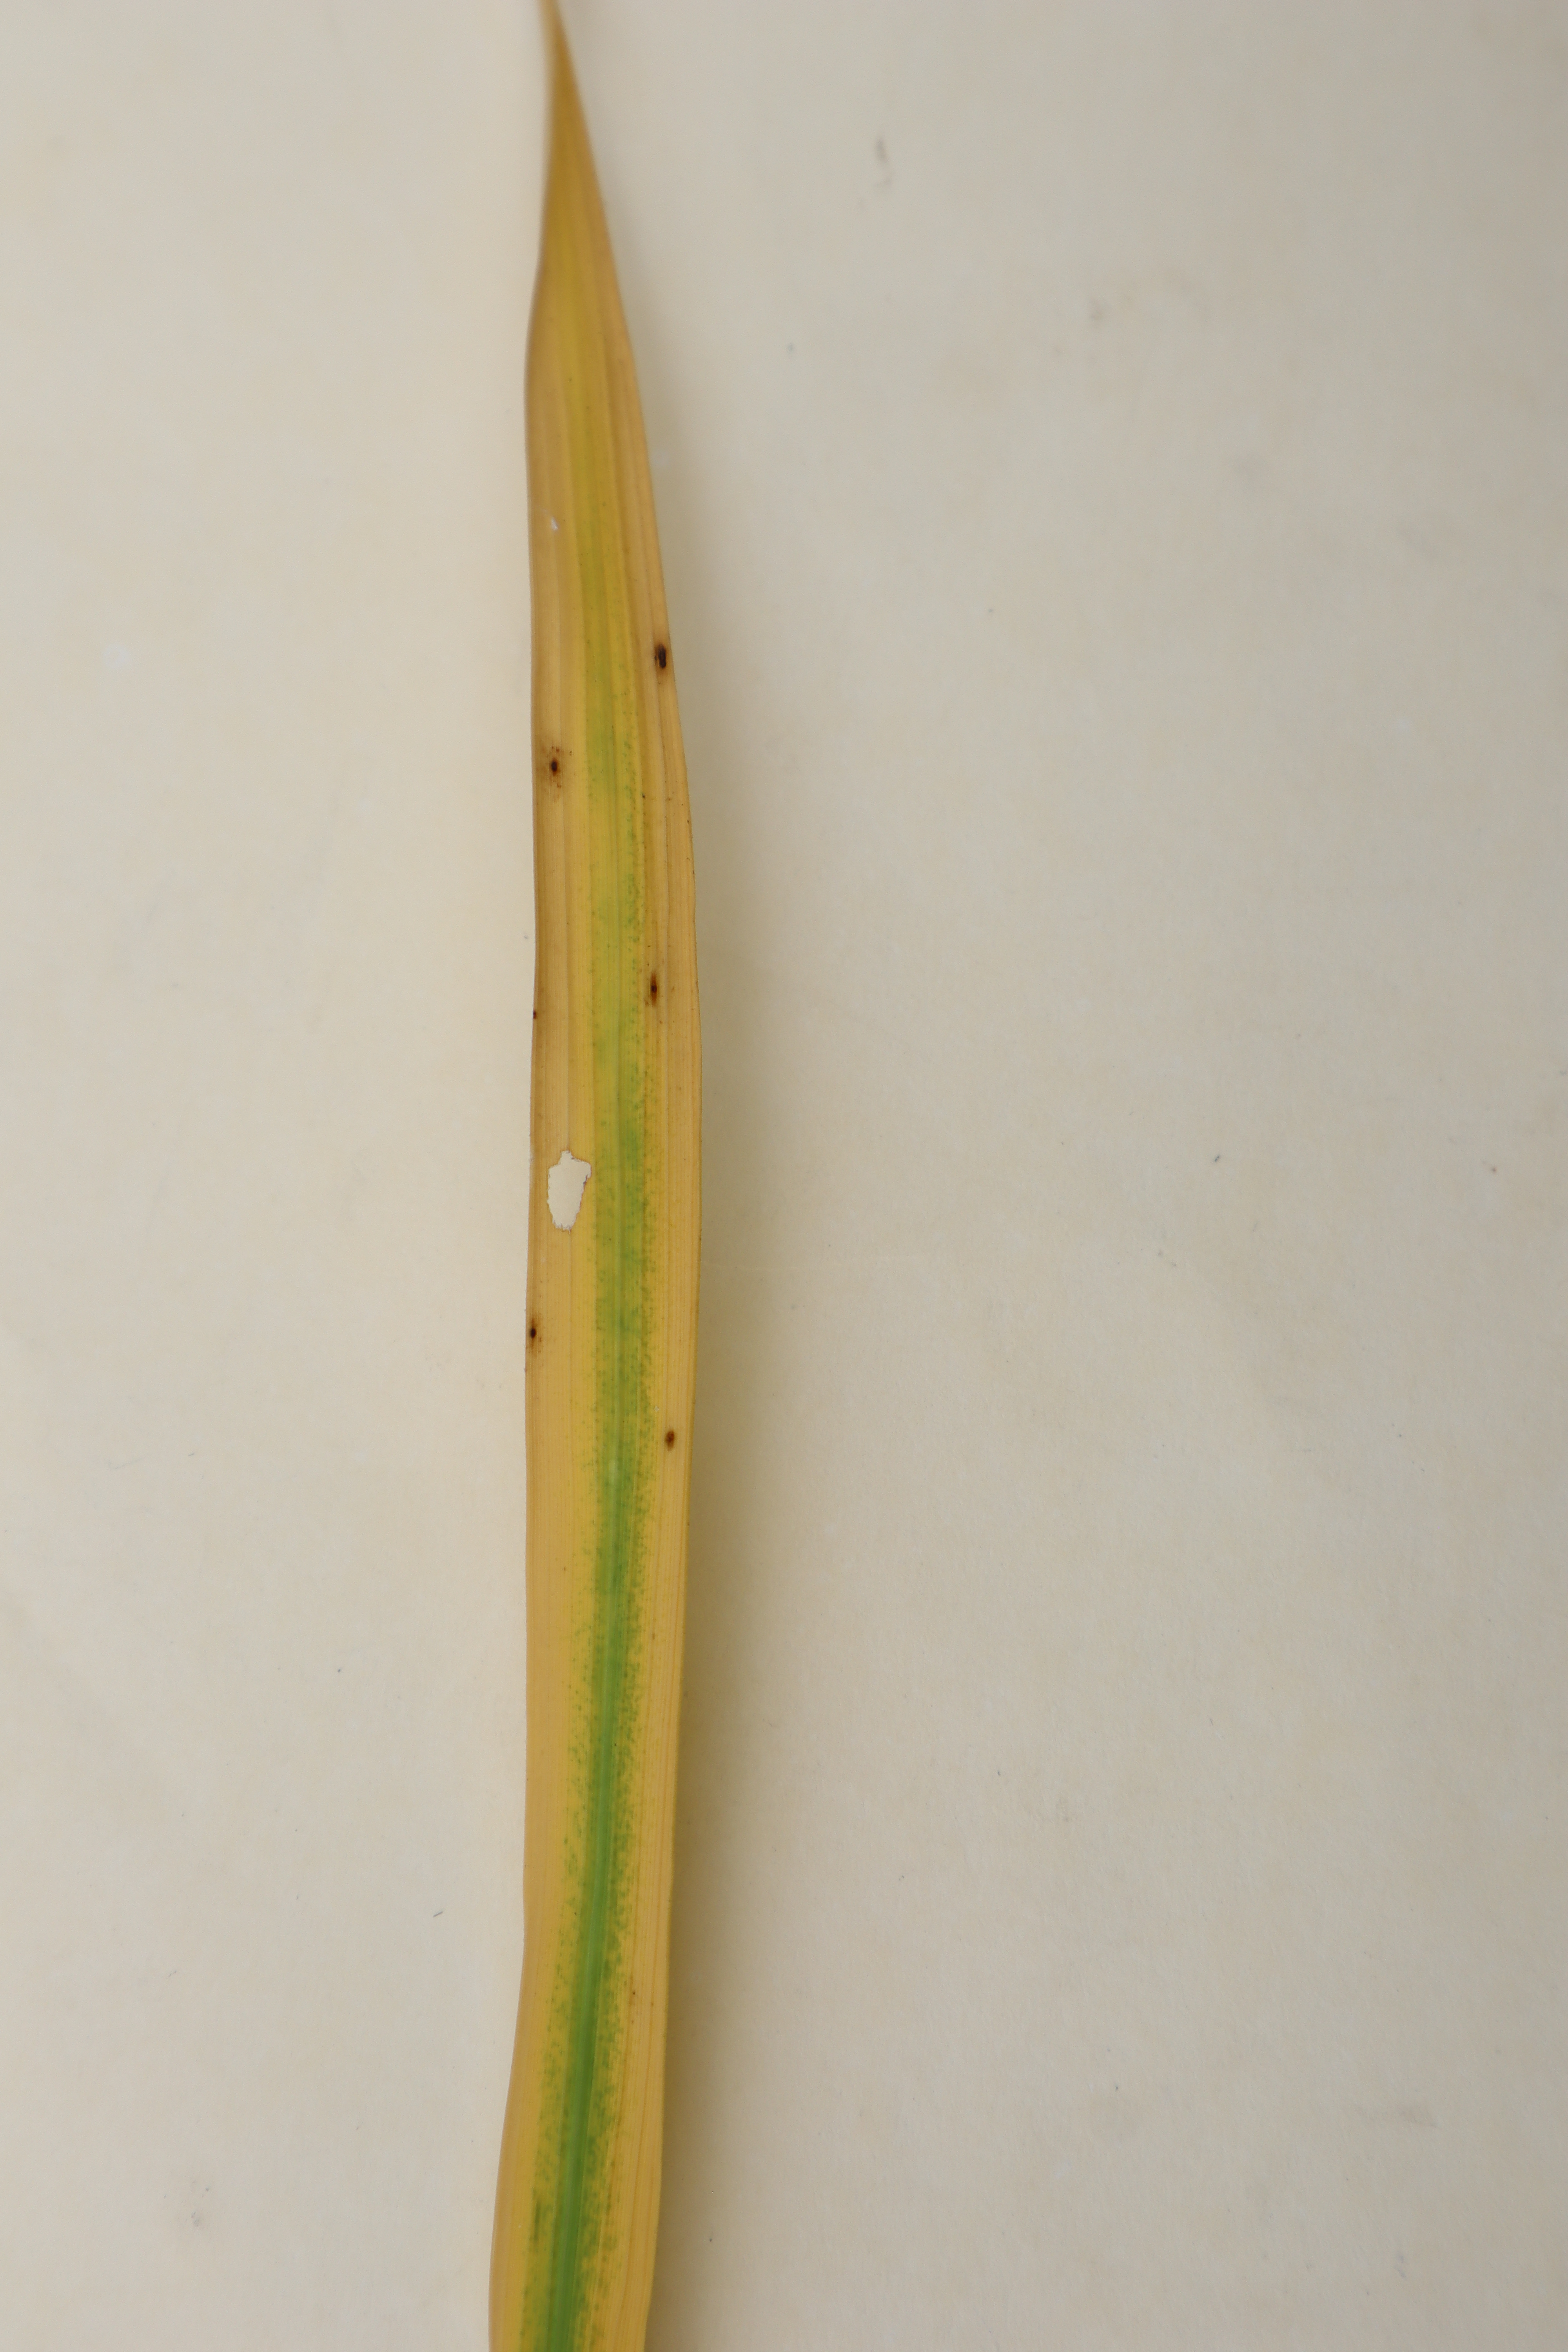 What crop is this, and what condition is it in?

rice, tungro virus disease
